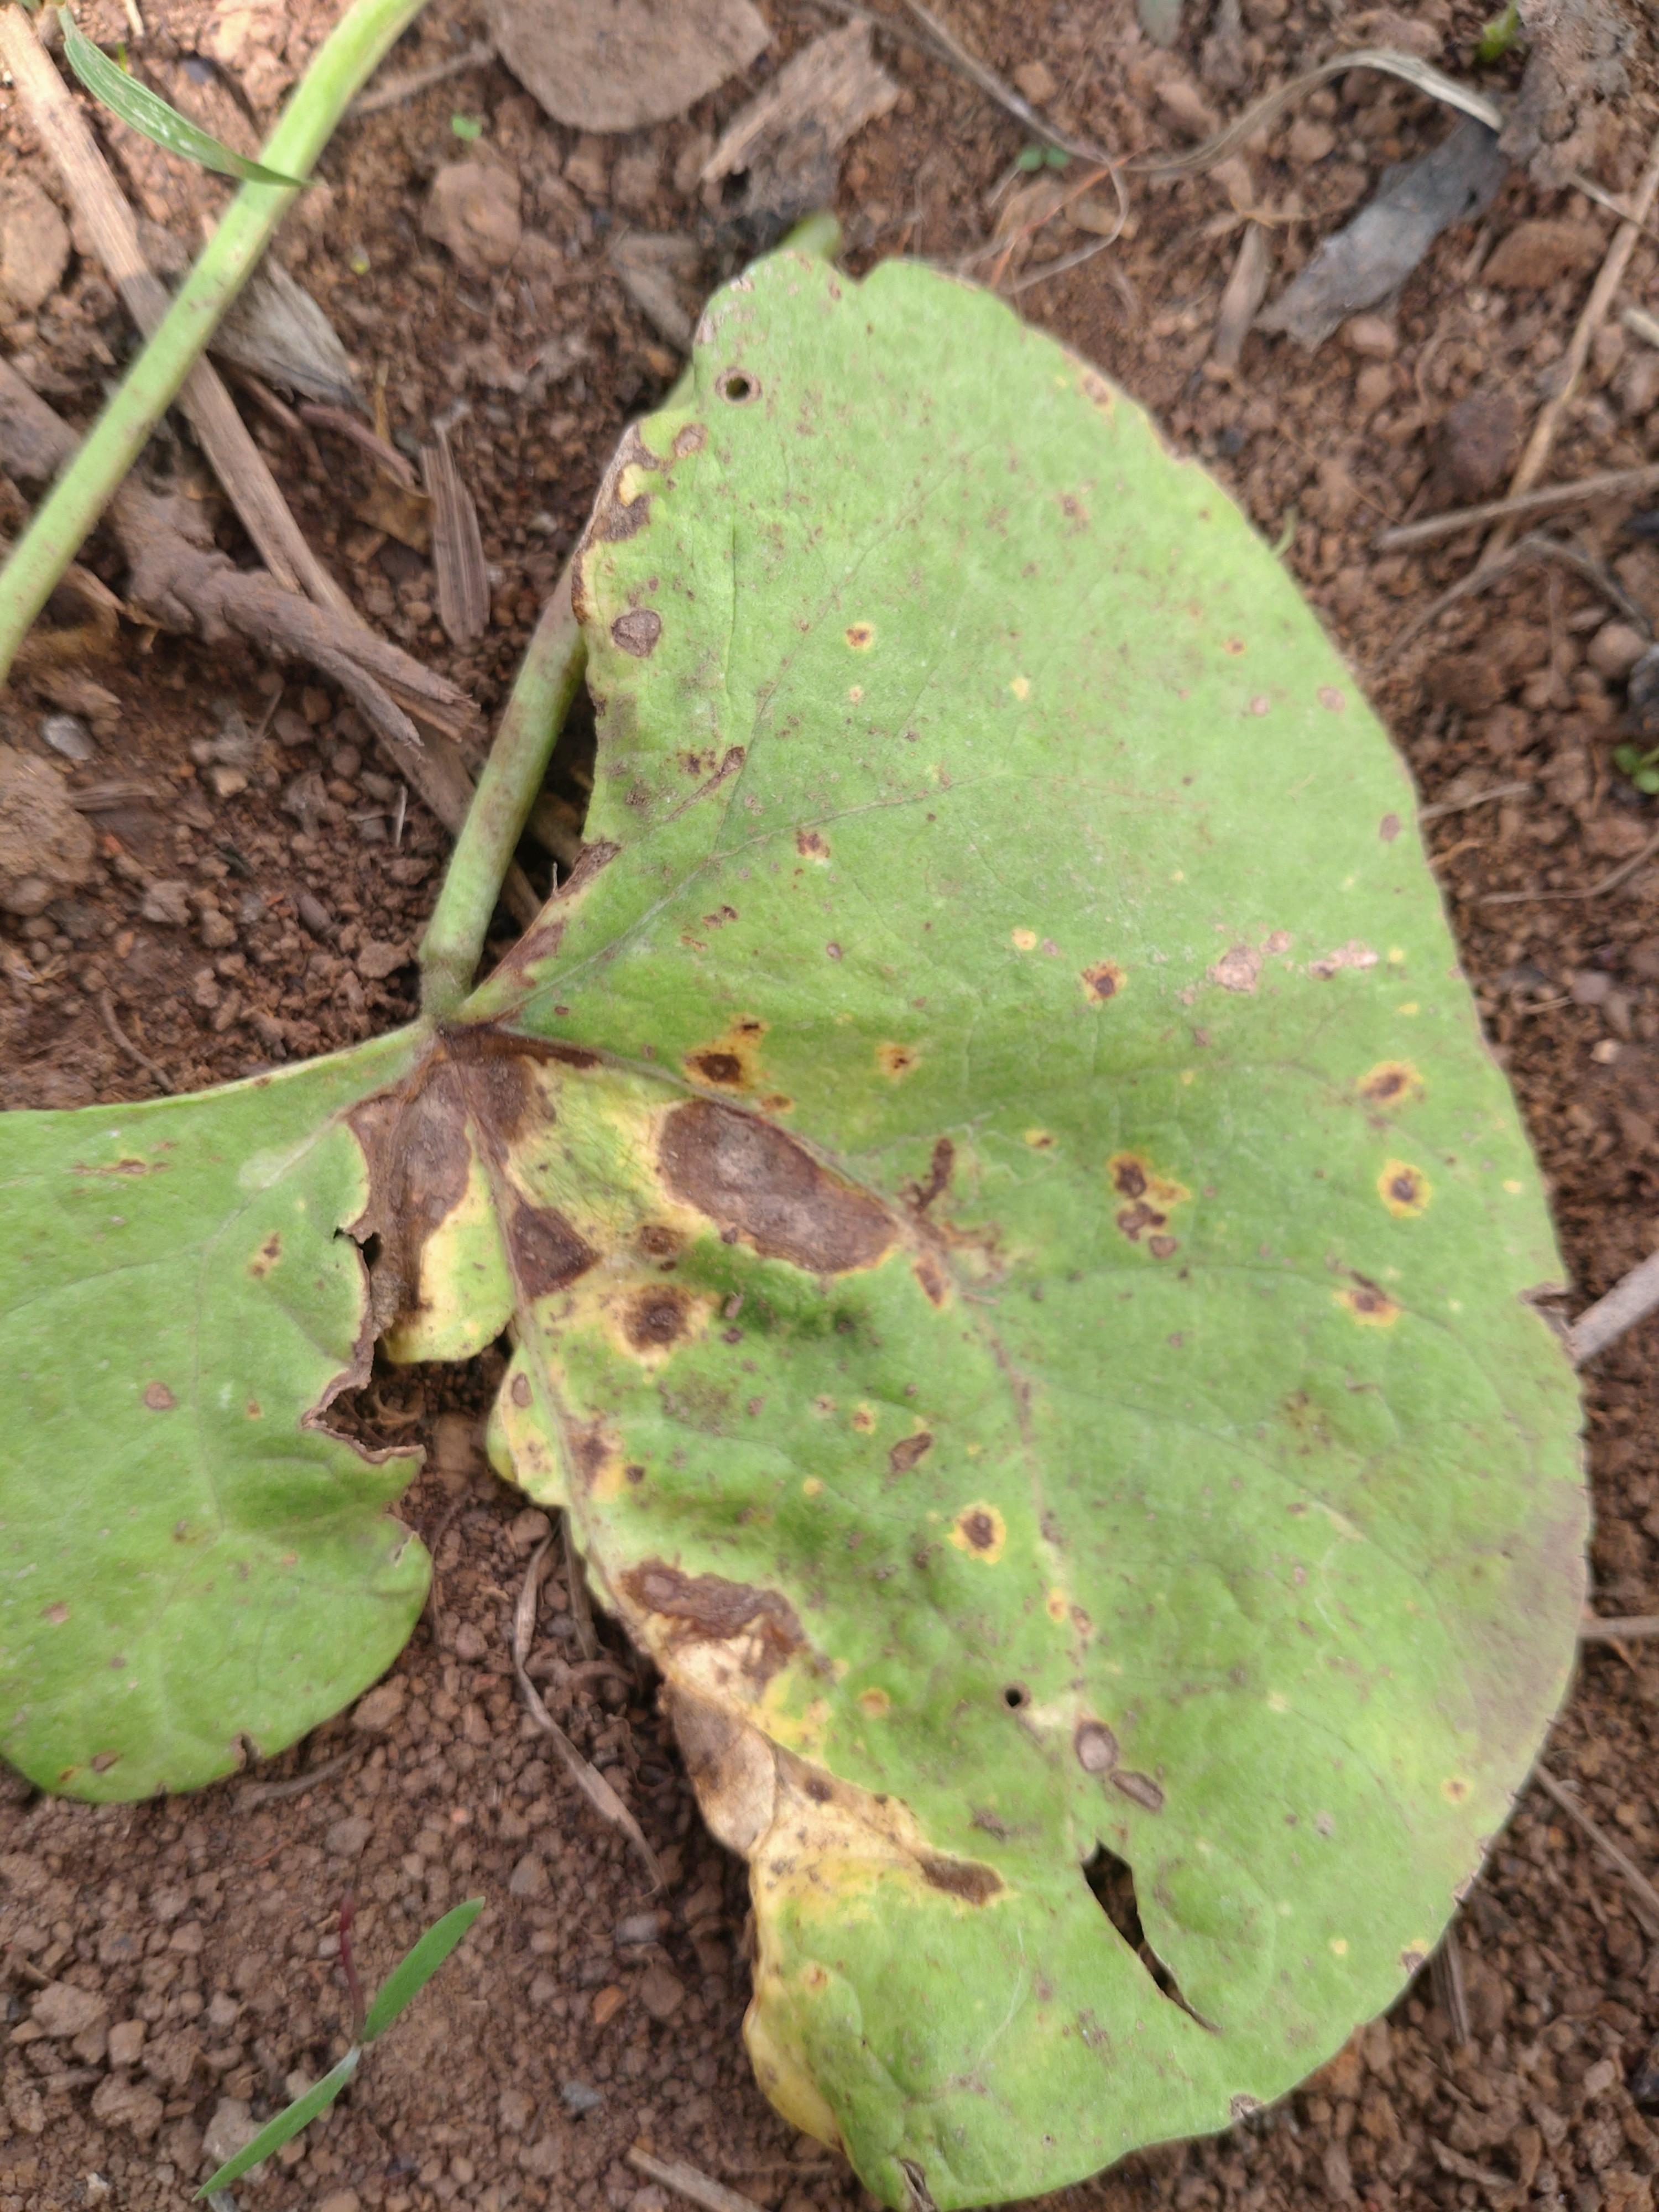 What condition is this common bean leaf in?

rust
